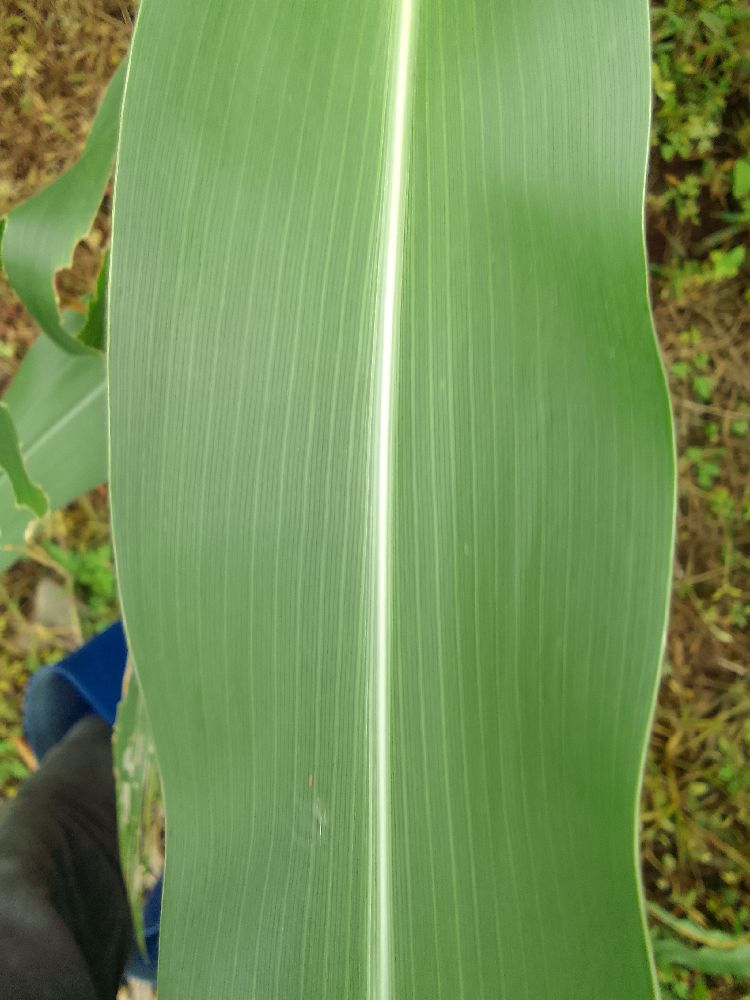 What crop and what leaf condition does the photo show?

maize, healthy
